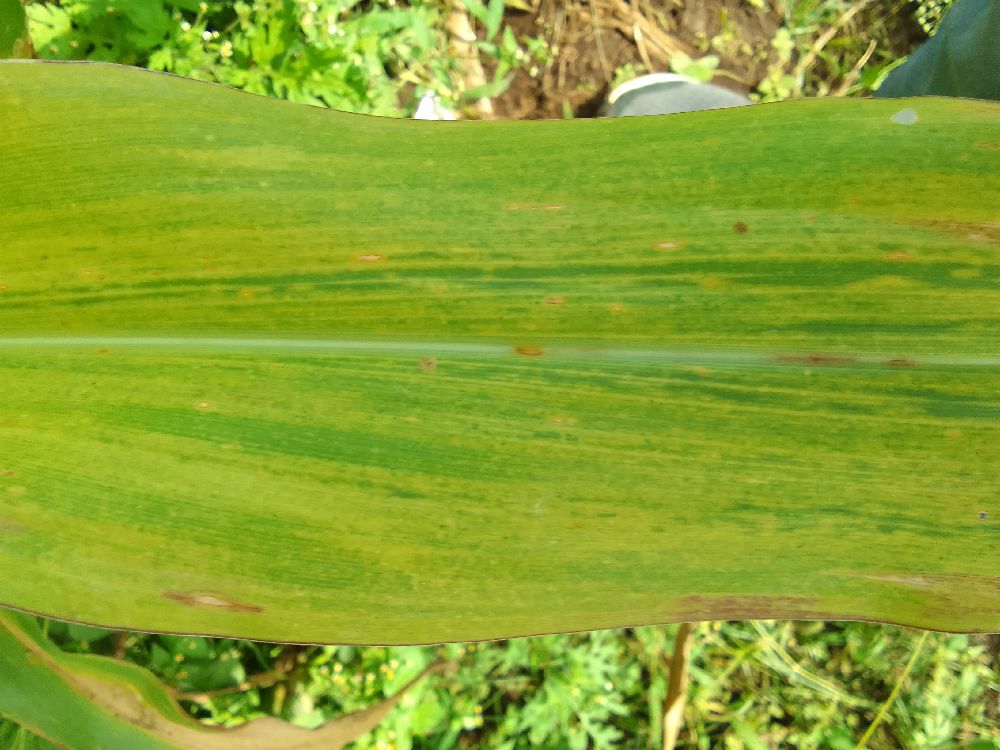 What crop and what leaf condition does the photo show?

maize, maize lethal necrosis
